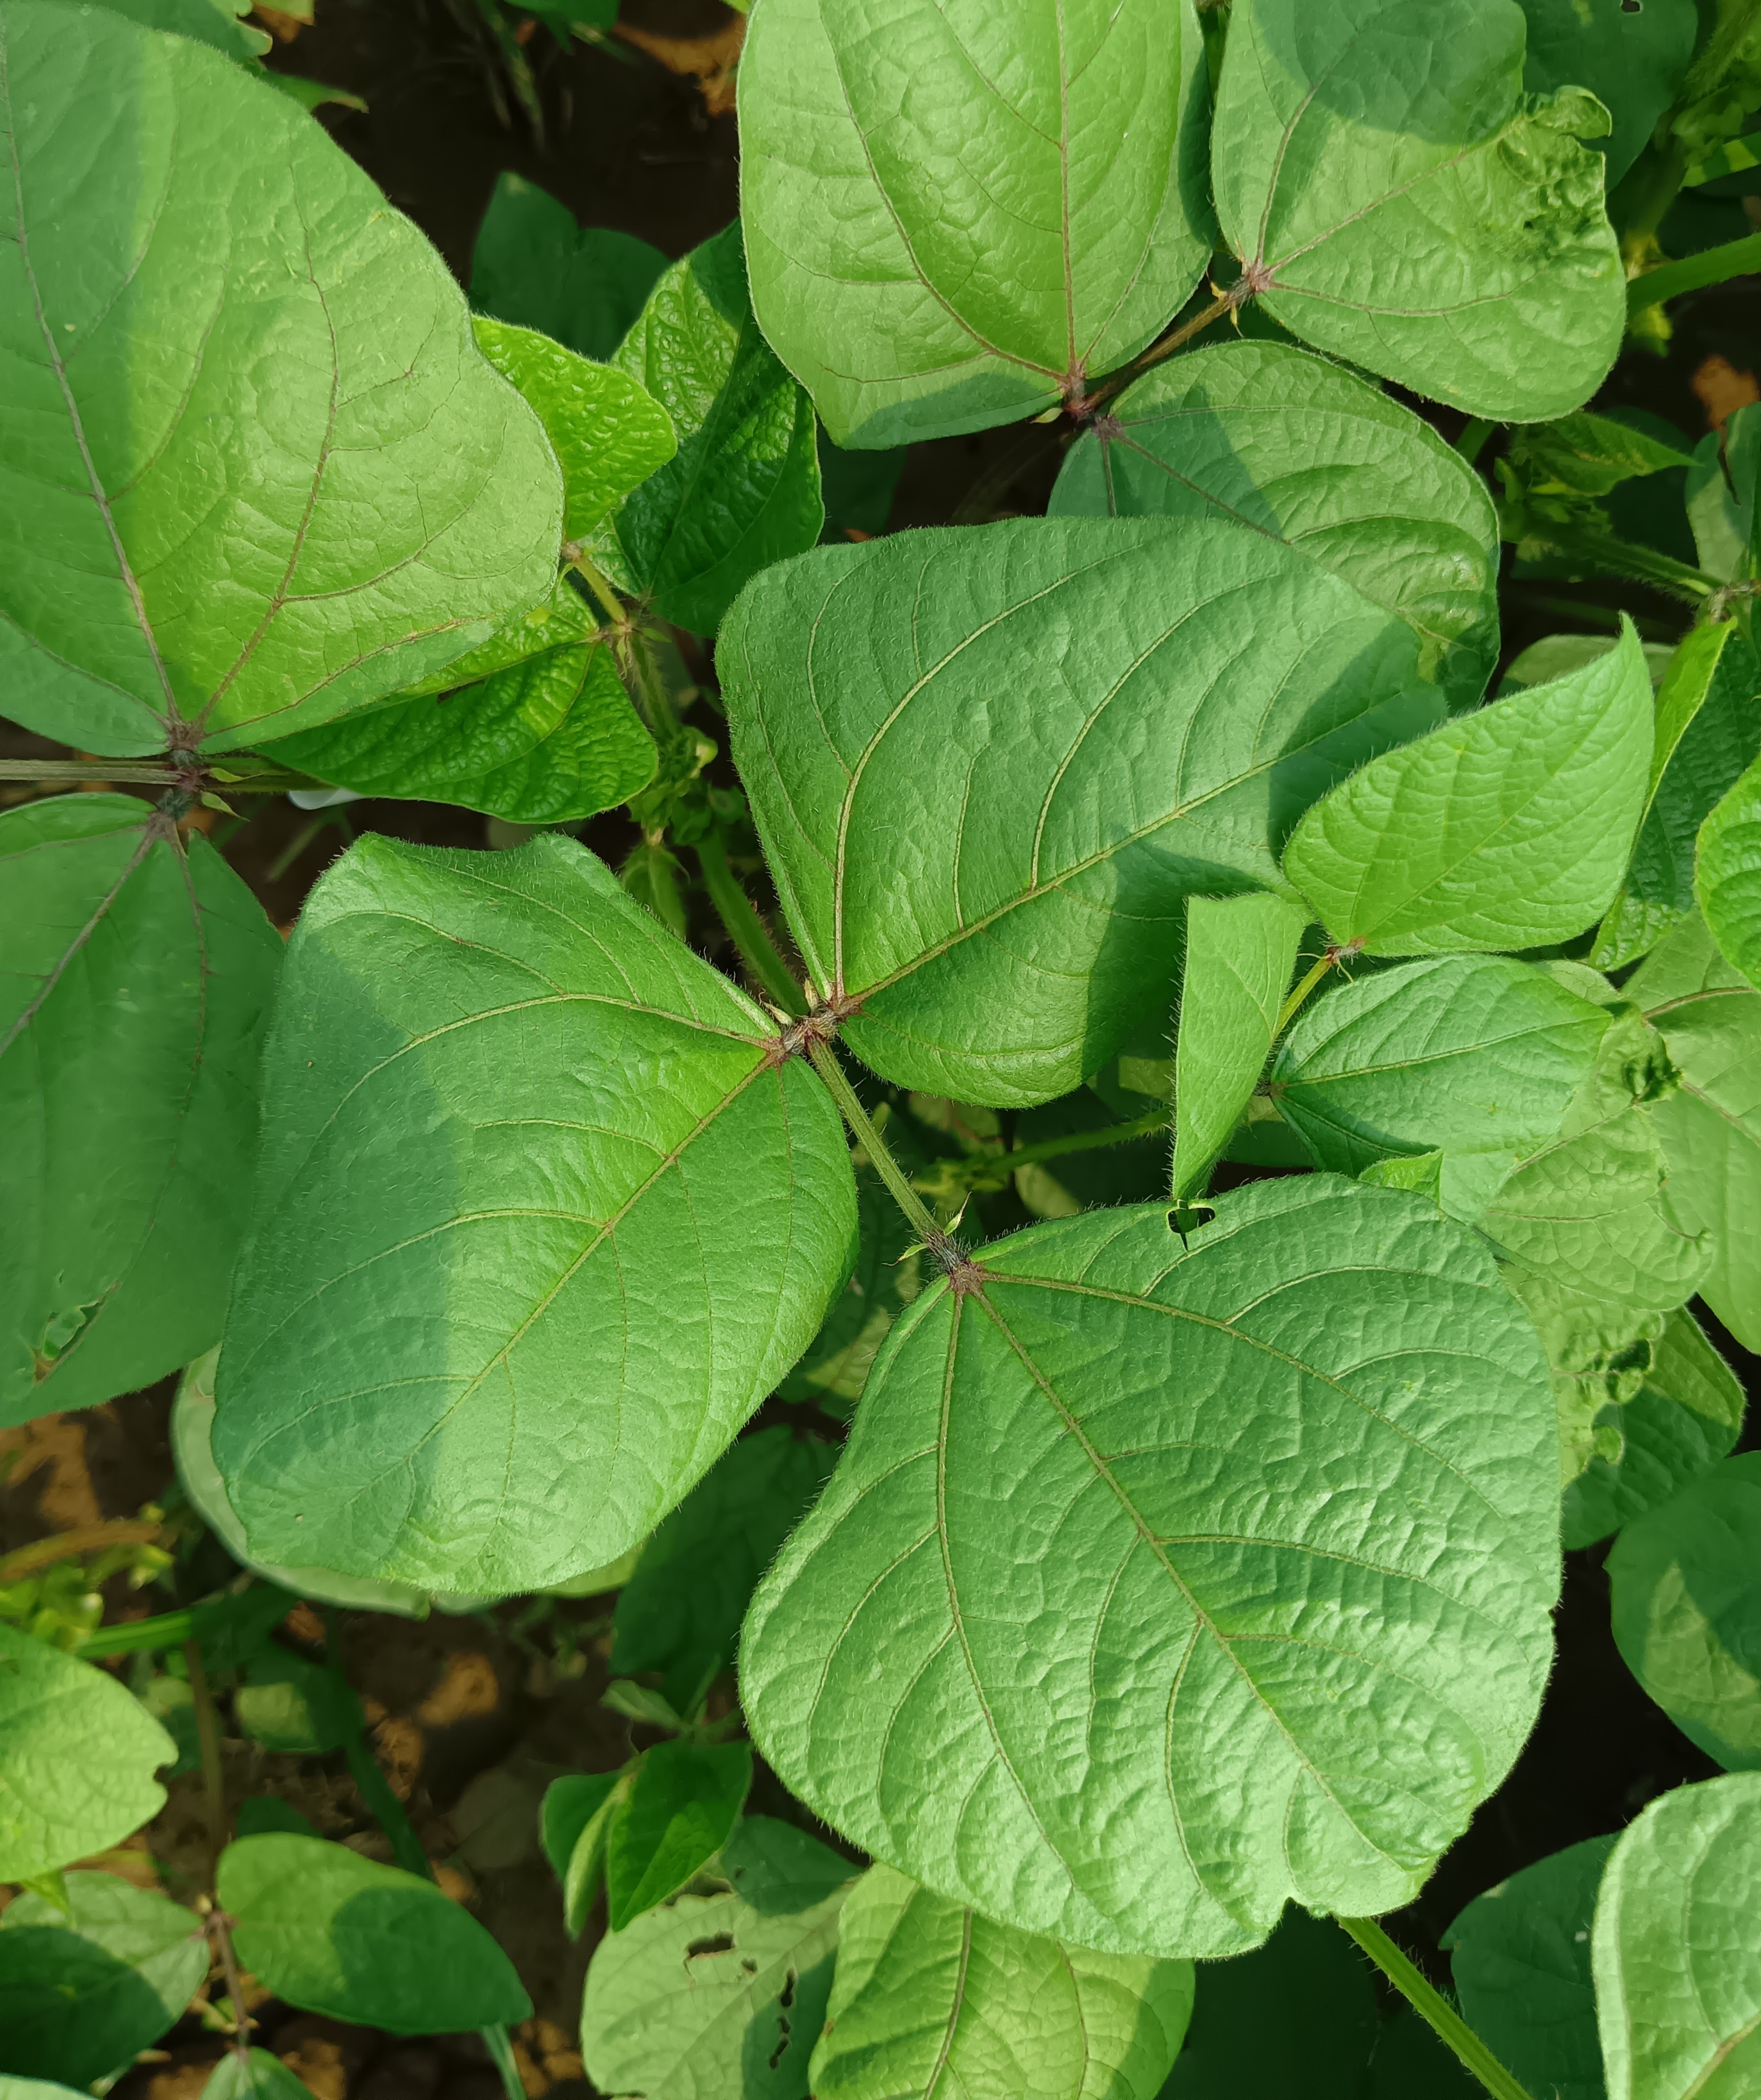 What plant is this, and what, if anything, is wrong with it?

mungbean, healthy
